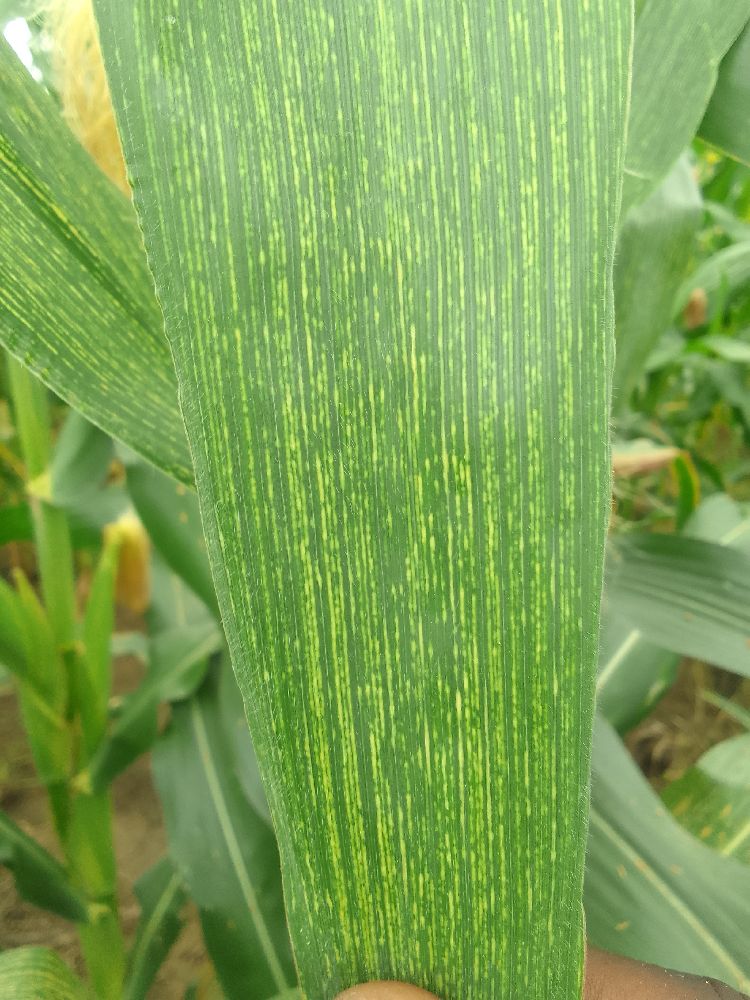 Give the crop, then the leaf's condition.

maize, maize streak virus
